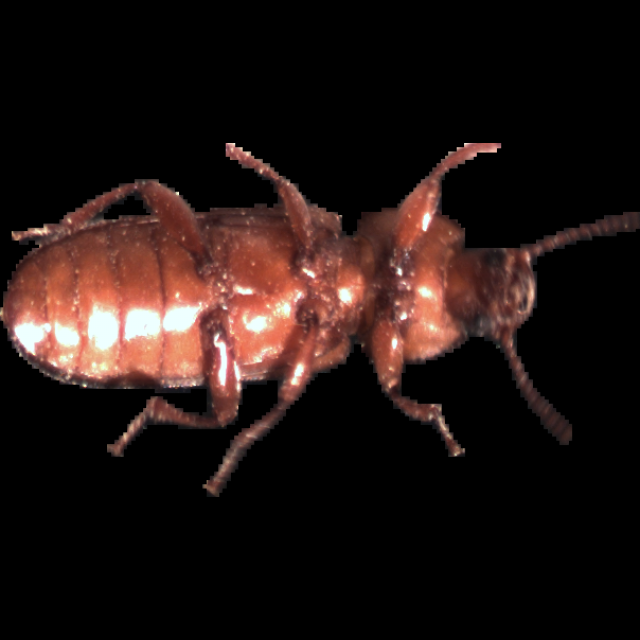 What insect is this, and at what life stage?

mealworm beetle
